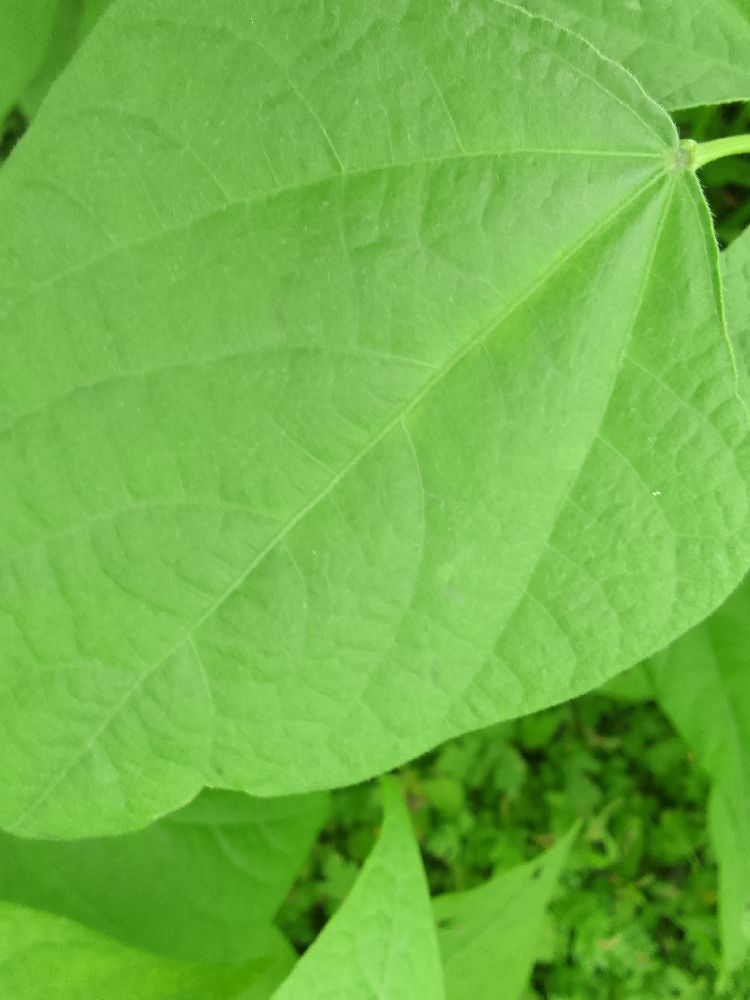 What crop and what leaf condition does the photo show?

common bean, healthy
